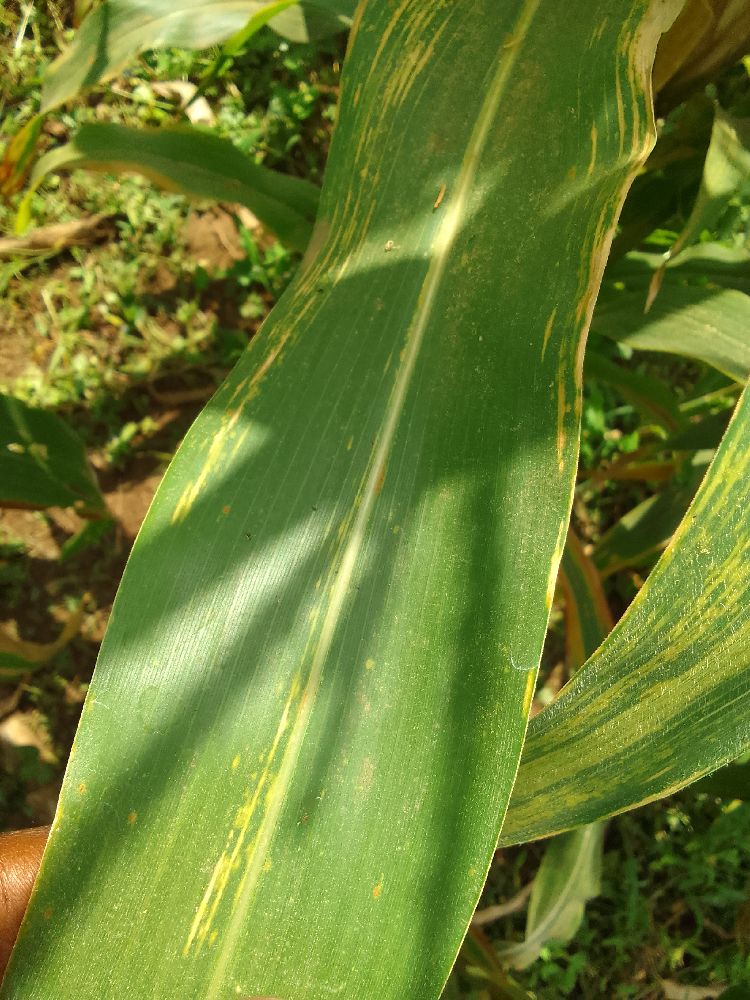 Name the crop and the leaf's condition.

maize, maize lethal necrosis
